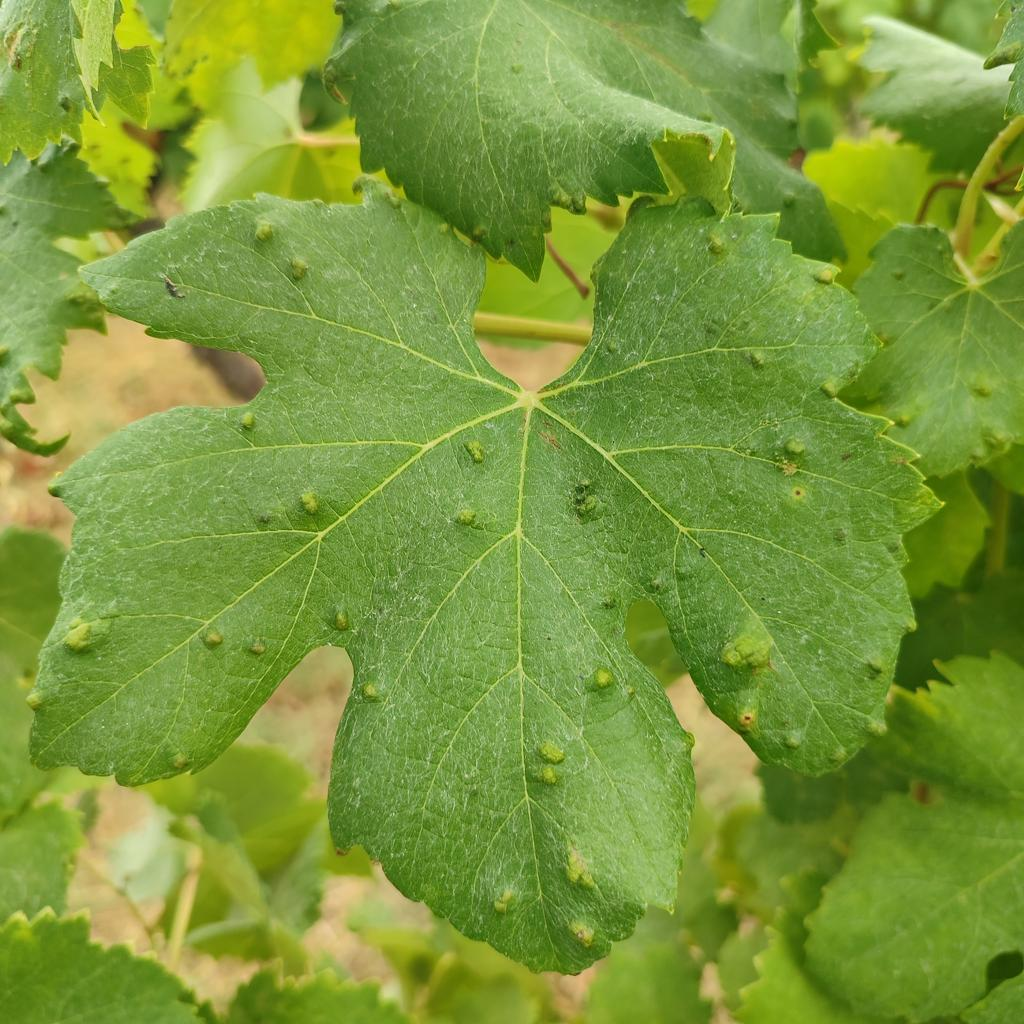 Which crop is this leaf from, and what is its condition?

grapevine, erineum mite
